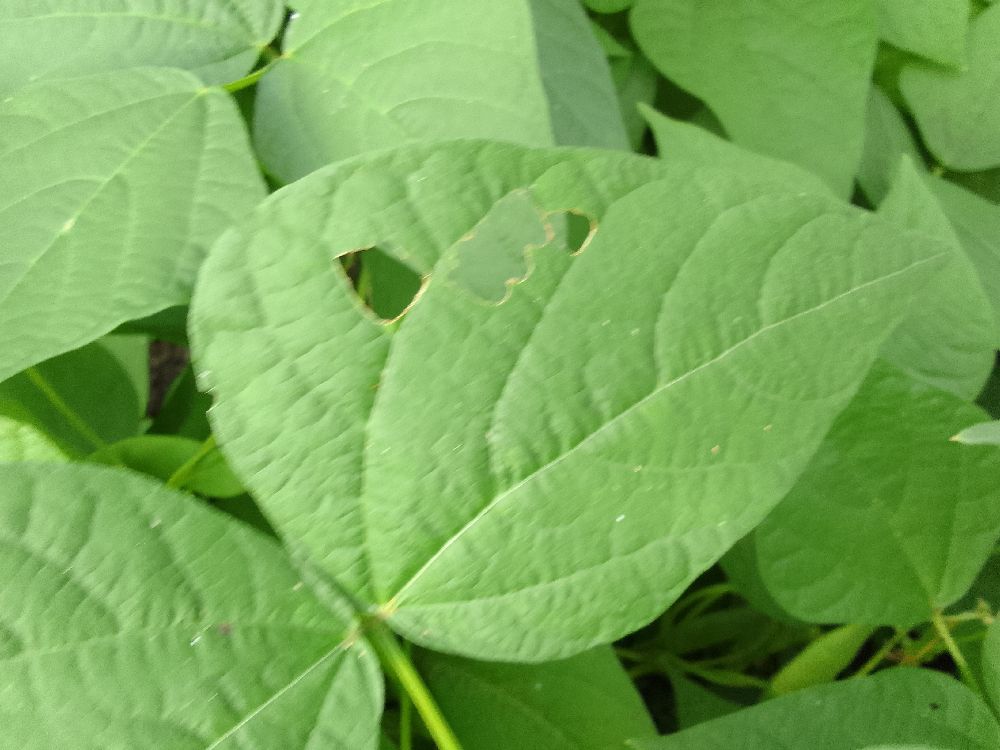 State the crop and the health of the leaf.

common bean, healthy
